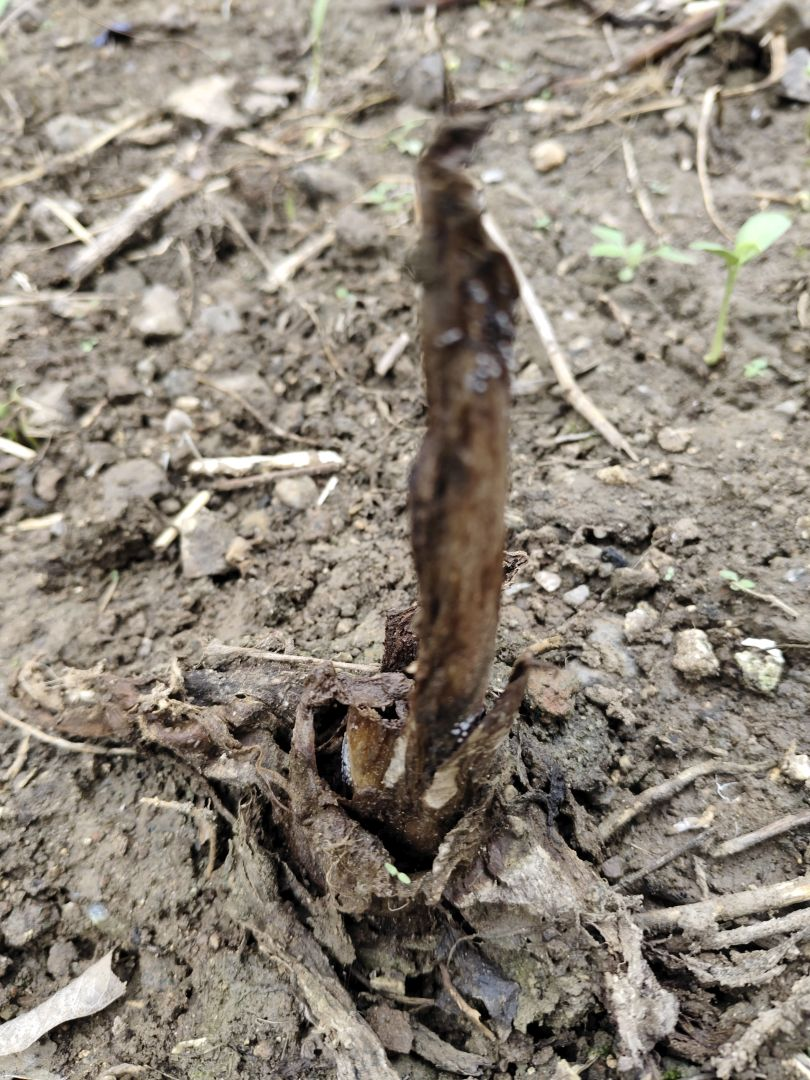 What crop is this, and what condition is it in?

taro, root rot
